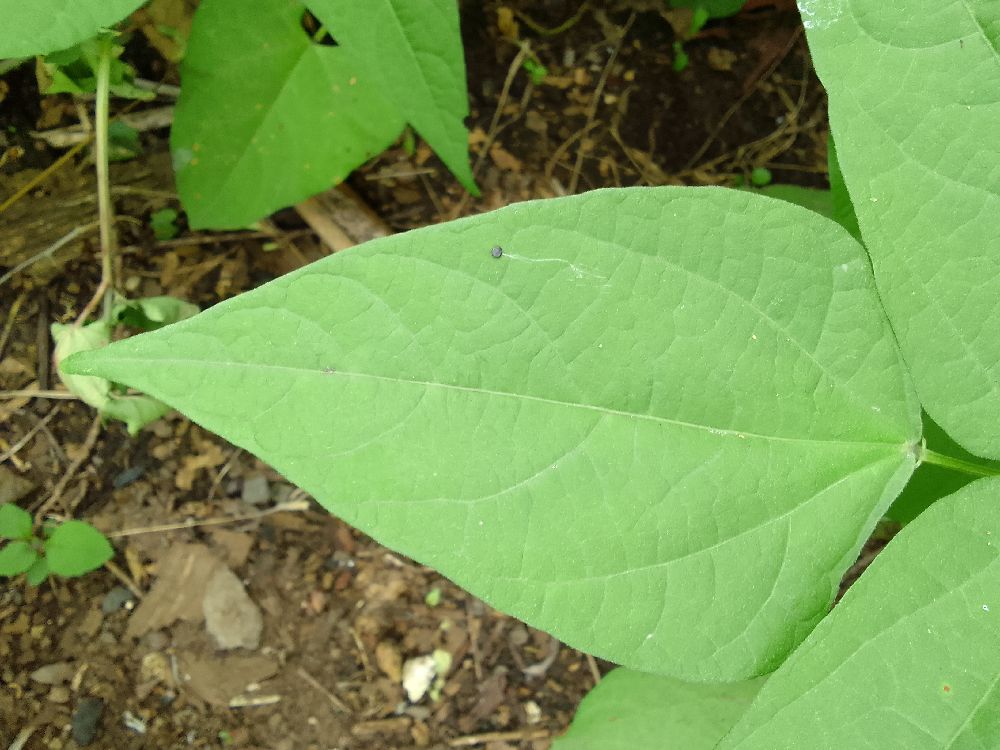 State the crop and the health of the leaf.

common bean, healthy
